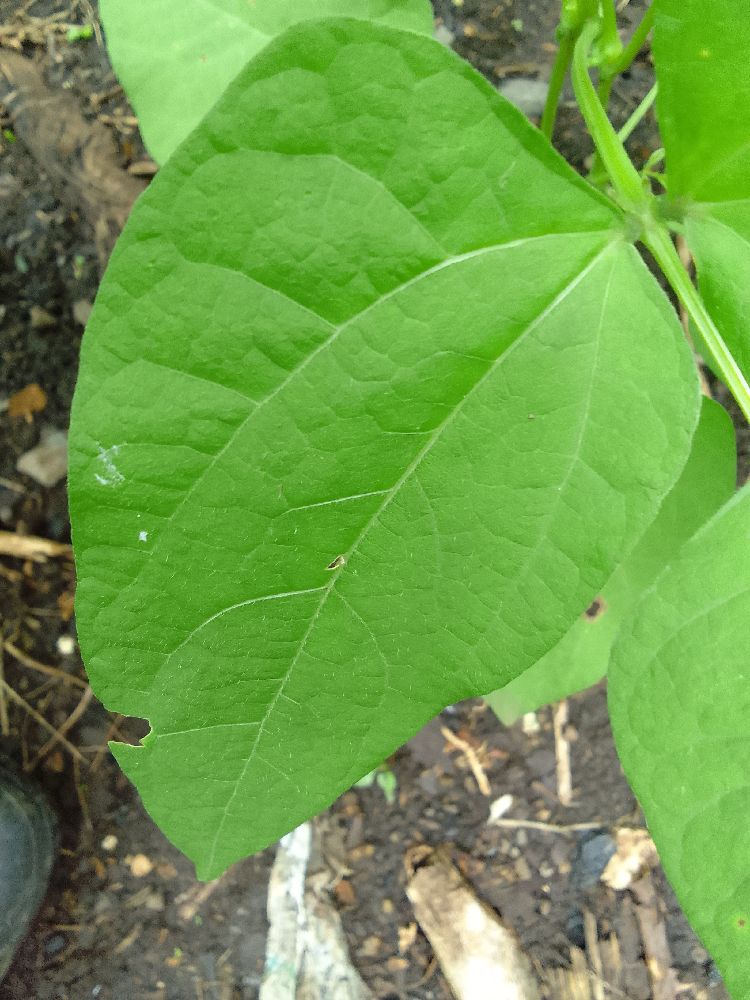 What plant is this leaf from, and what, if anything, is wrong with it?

common bean, healthy
